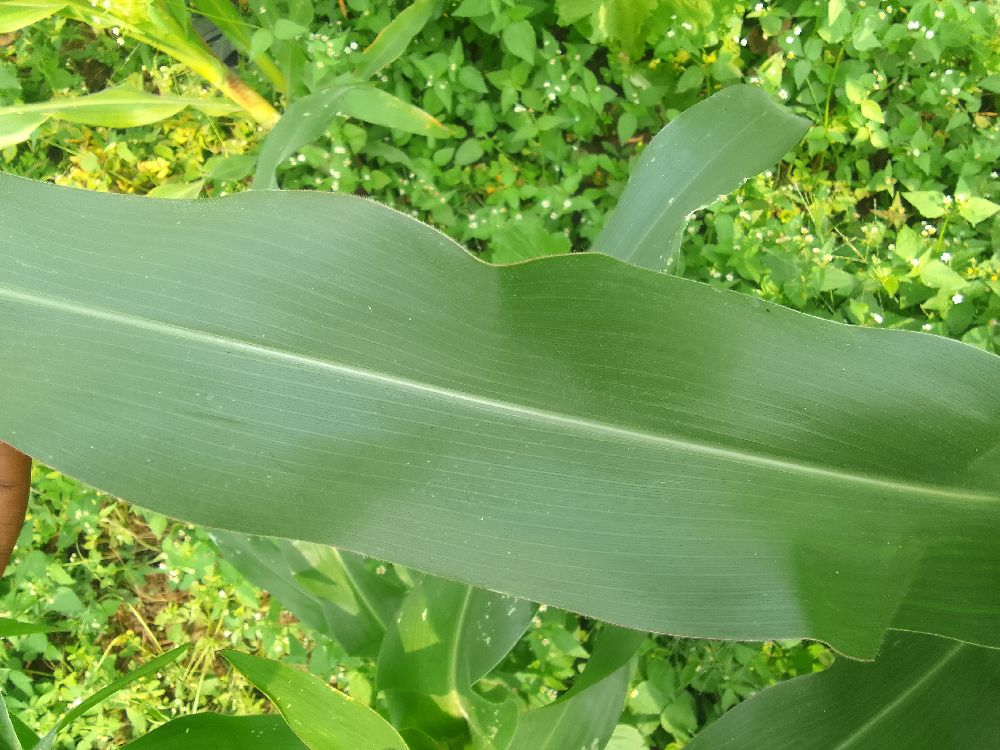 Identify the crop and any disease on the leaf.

maize, healthy
